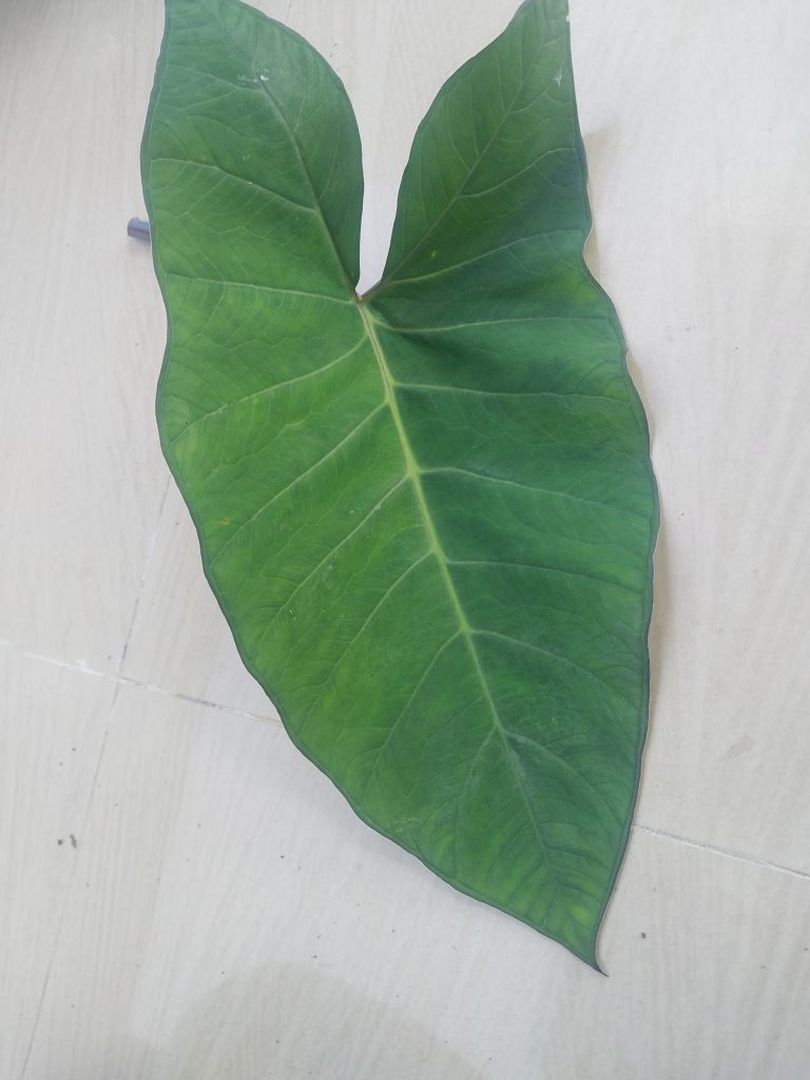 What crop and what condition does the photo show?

taro, healthy
